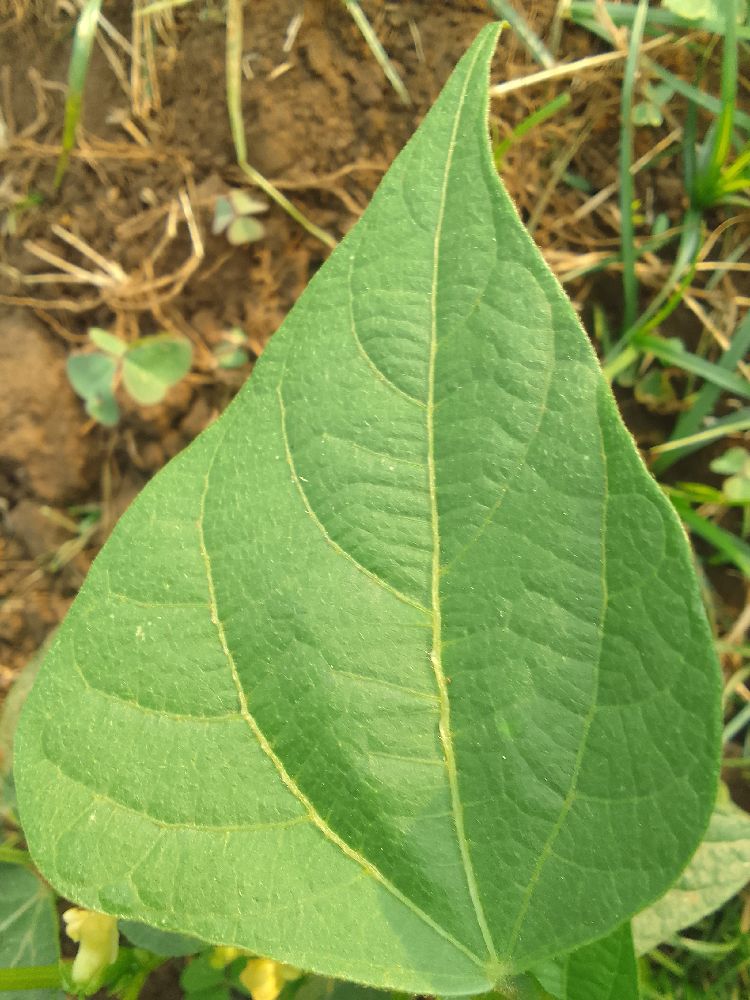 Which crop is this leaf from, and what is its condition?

common bean, healthy
